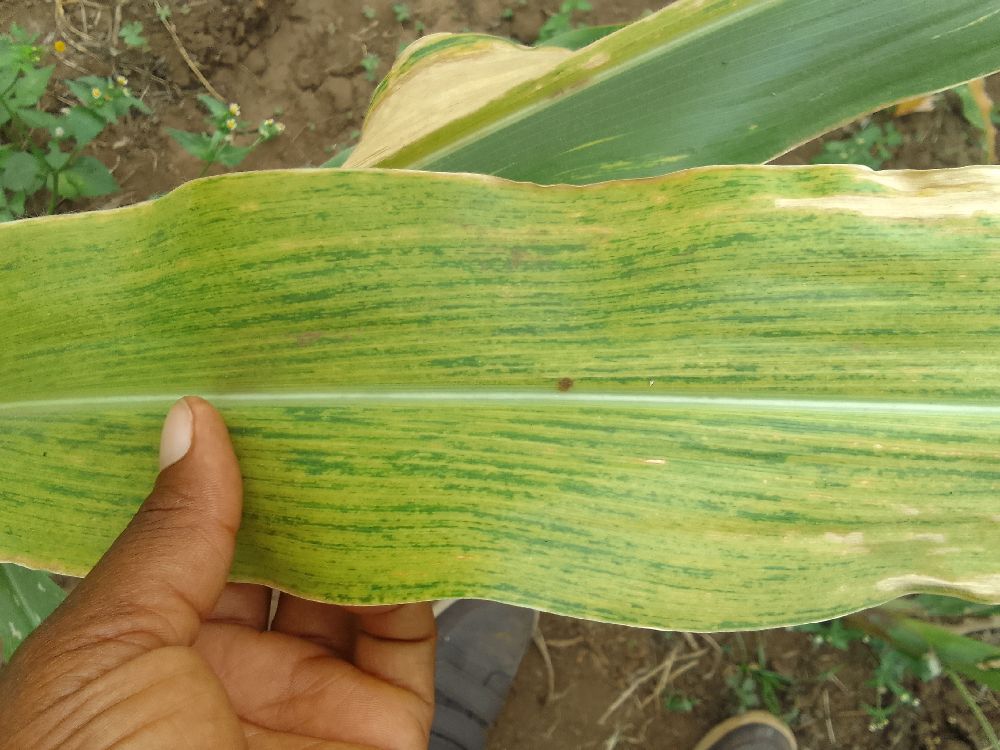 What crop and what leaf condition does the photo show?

maize, maize lethal necrosis
